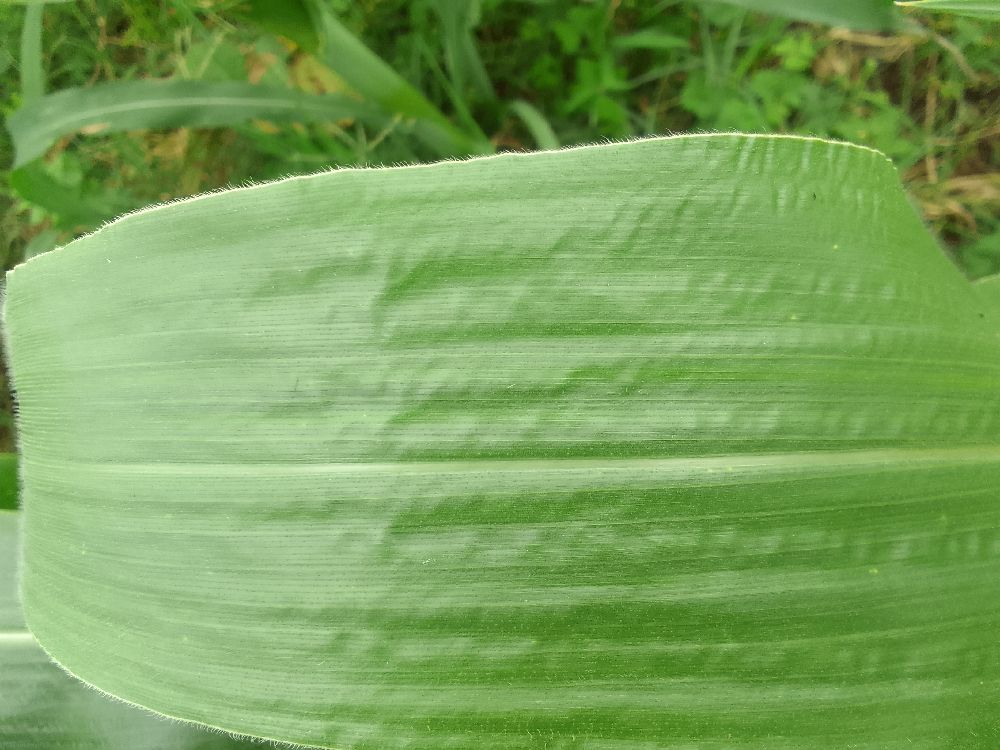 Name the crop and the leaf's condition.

maize, healthy
